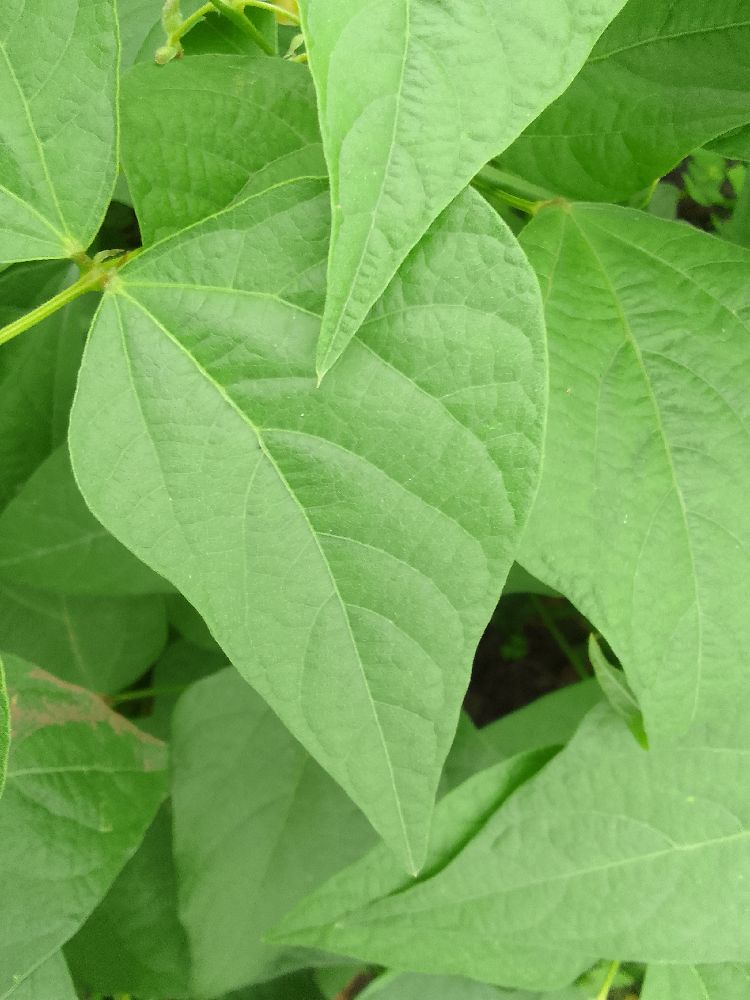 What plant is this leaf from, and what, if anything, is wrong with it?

common bean, healthy
